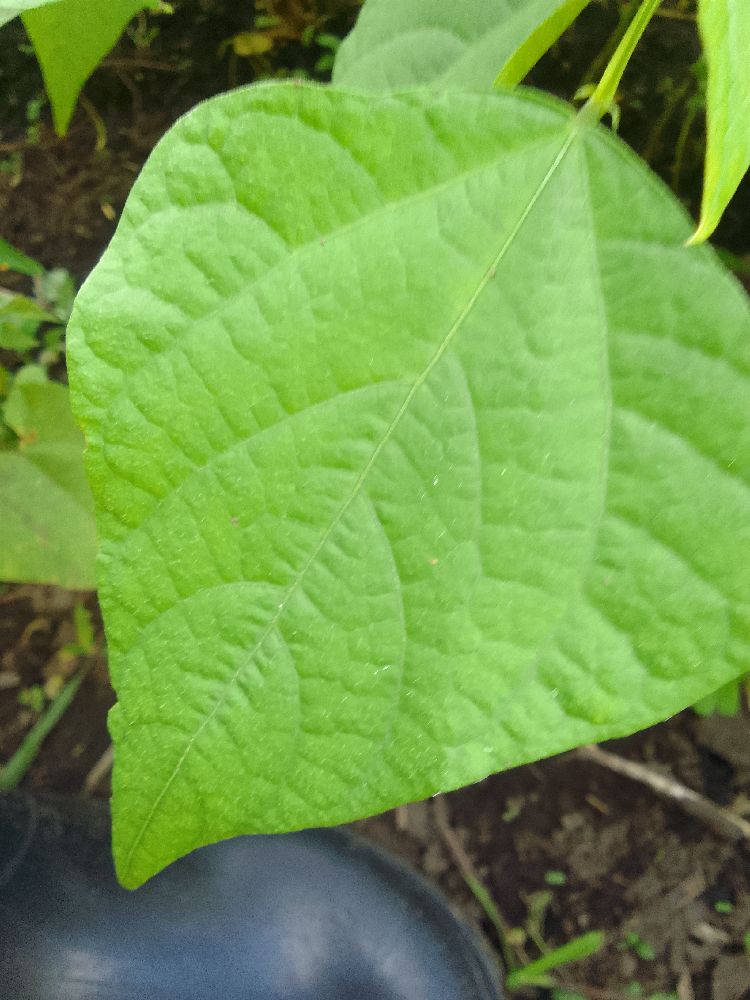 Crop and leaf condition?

common bean, healthy
